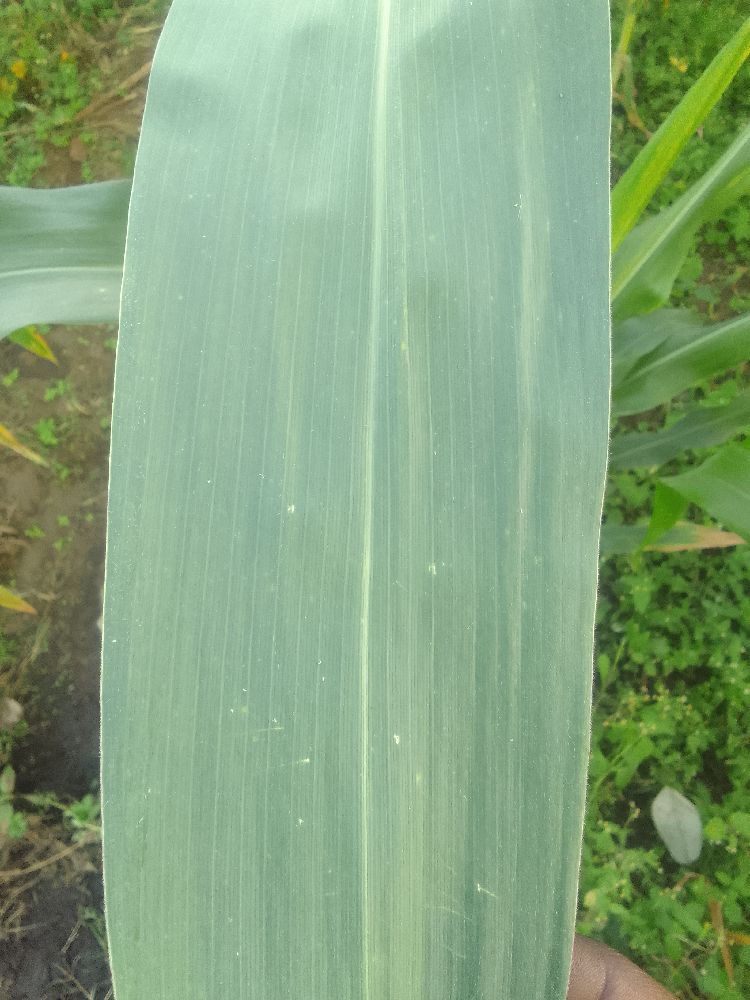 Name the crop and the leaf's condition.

maize, healthy
